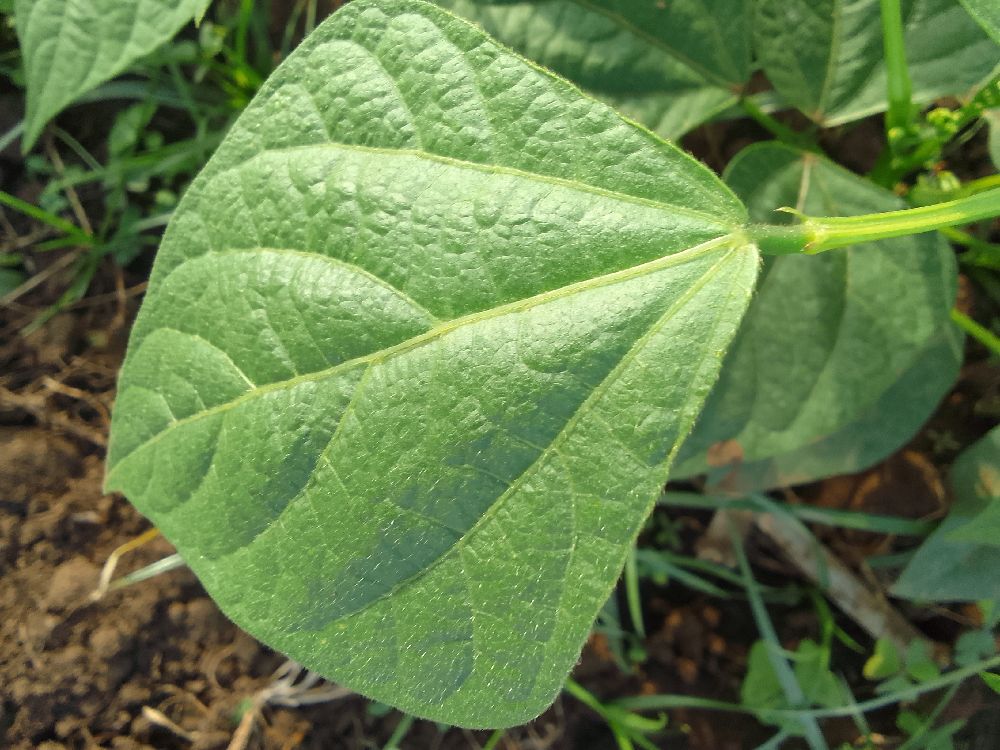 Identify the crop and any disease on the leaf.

common bean, healthy
